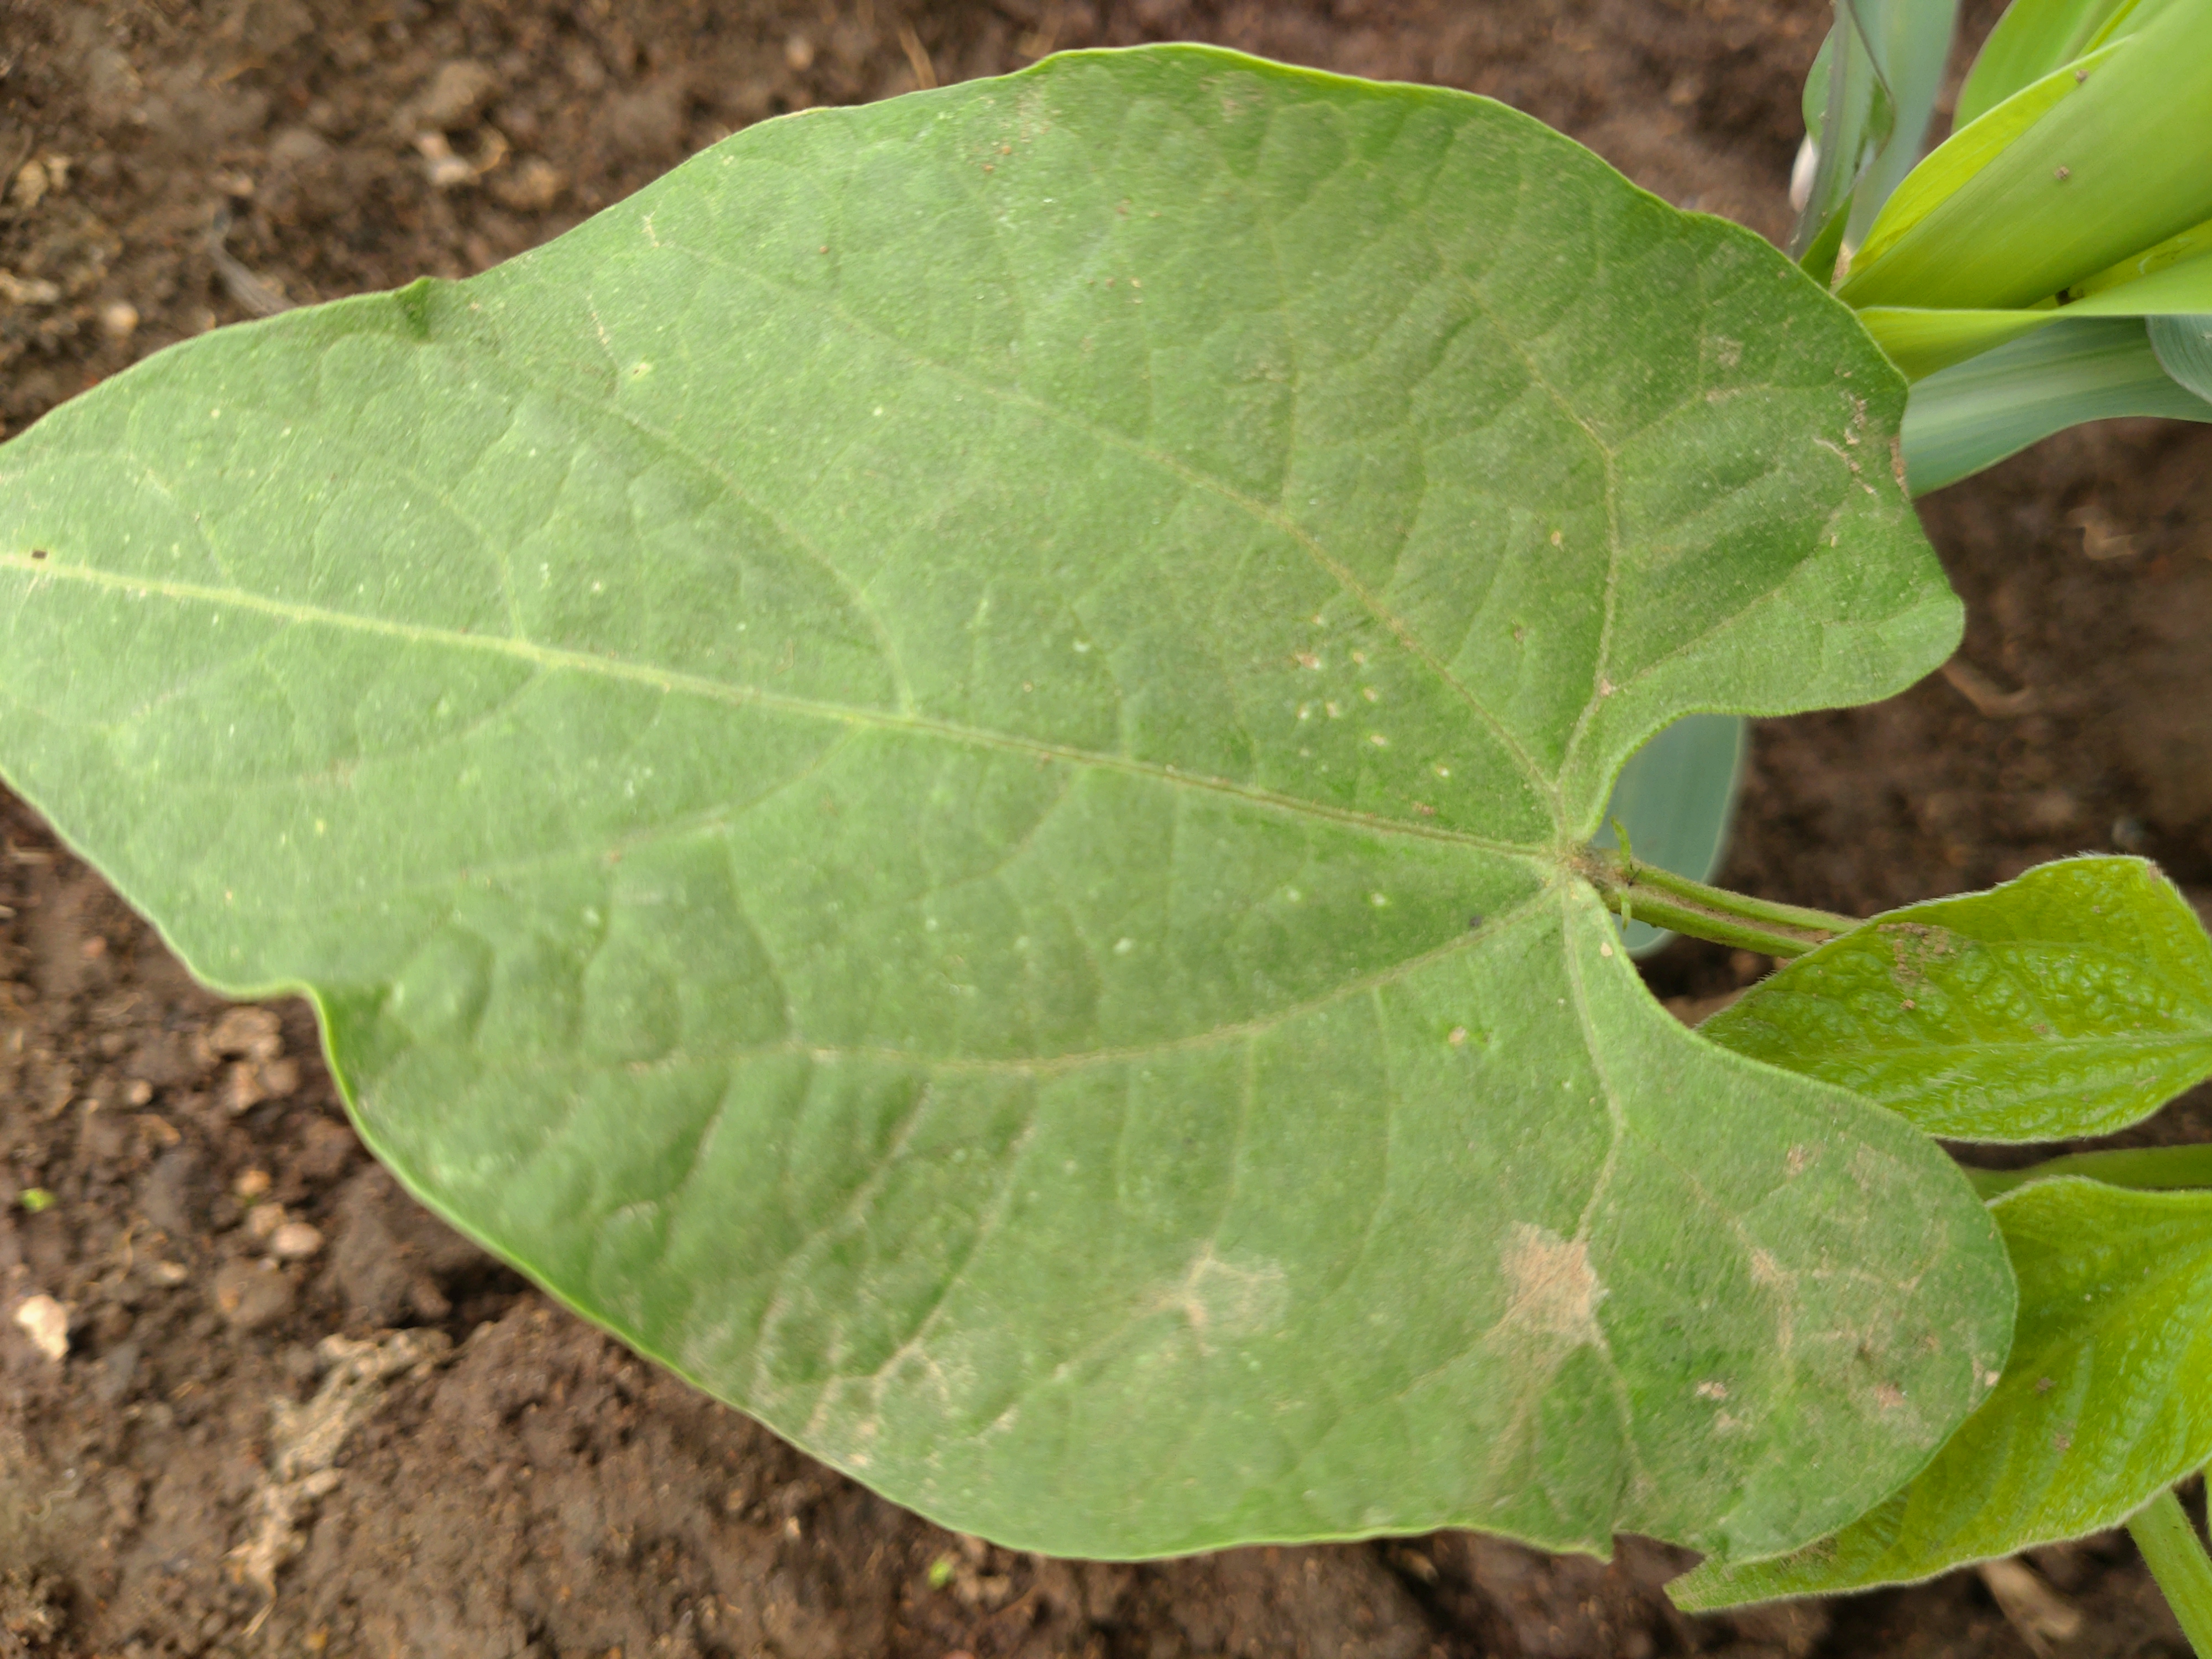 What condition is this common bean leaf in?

healthy
